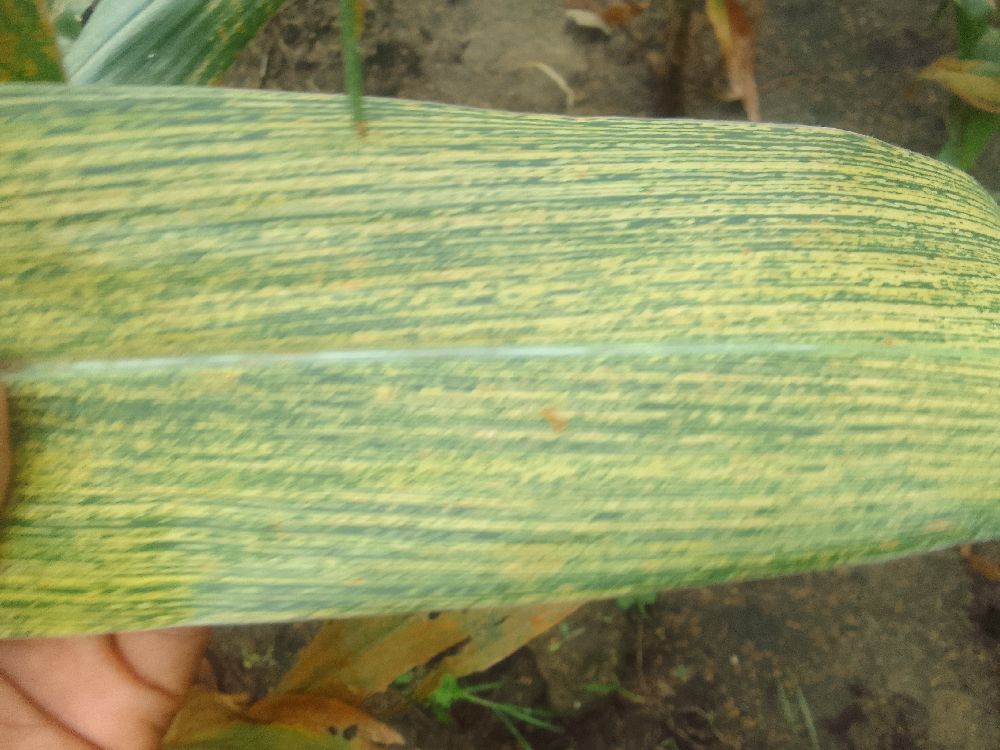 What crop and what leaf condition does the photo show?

maize, maize streak virus
